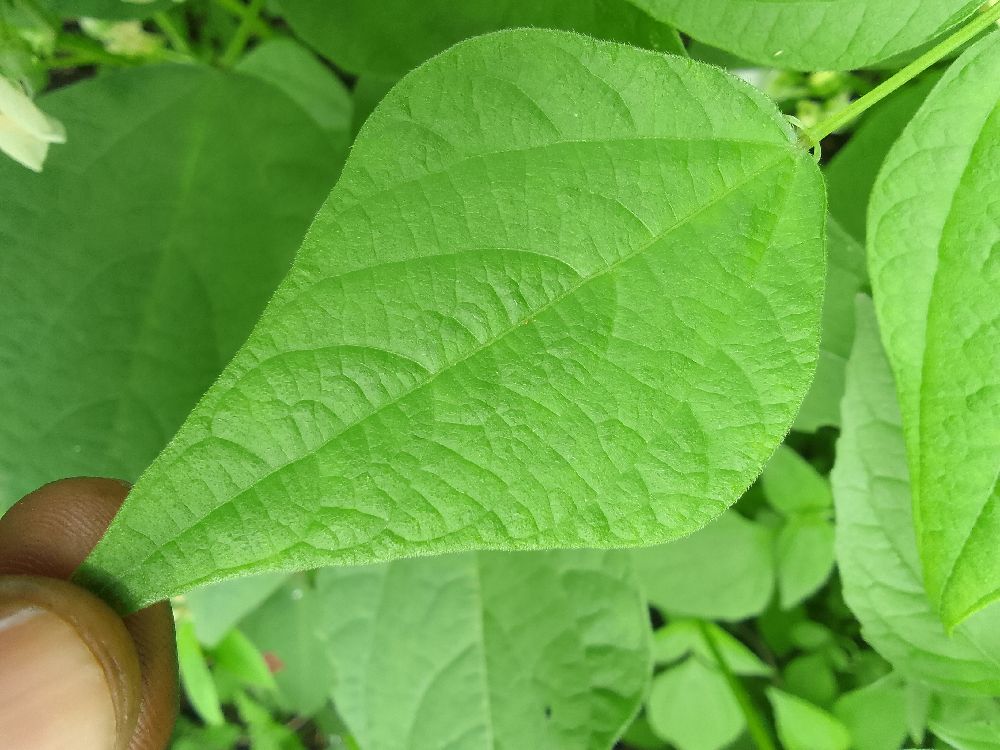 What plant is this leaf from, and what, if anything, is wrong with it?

common bean, healthy
